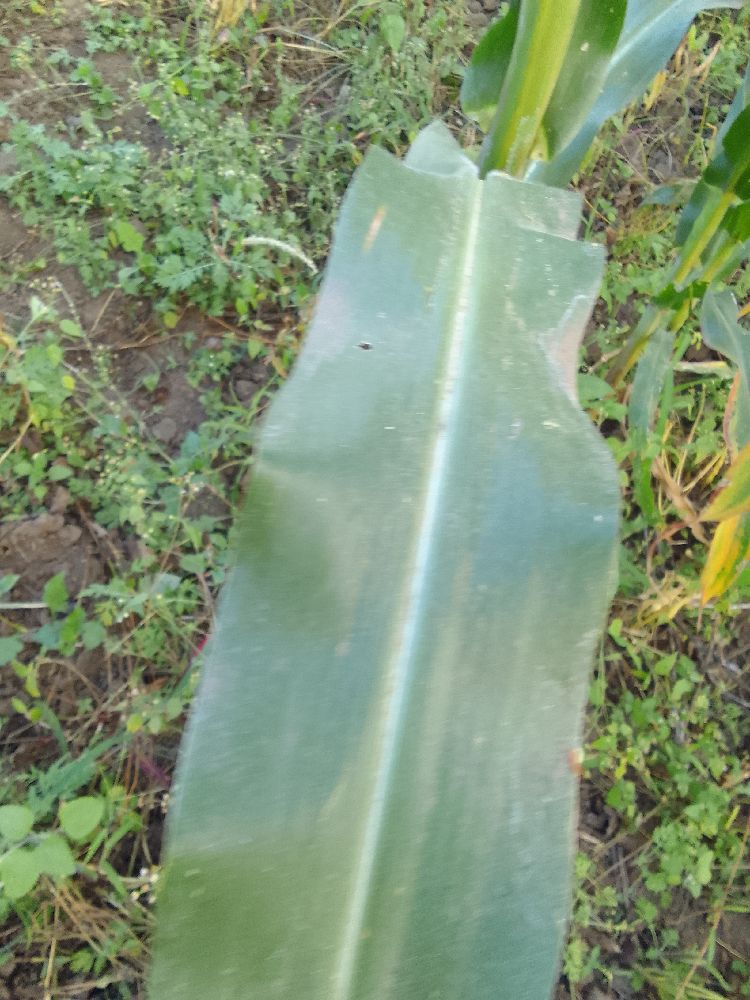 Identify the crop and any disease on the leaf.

maize, healthy
